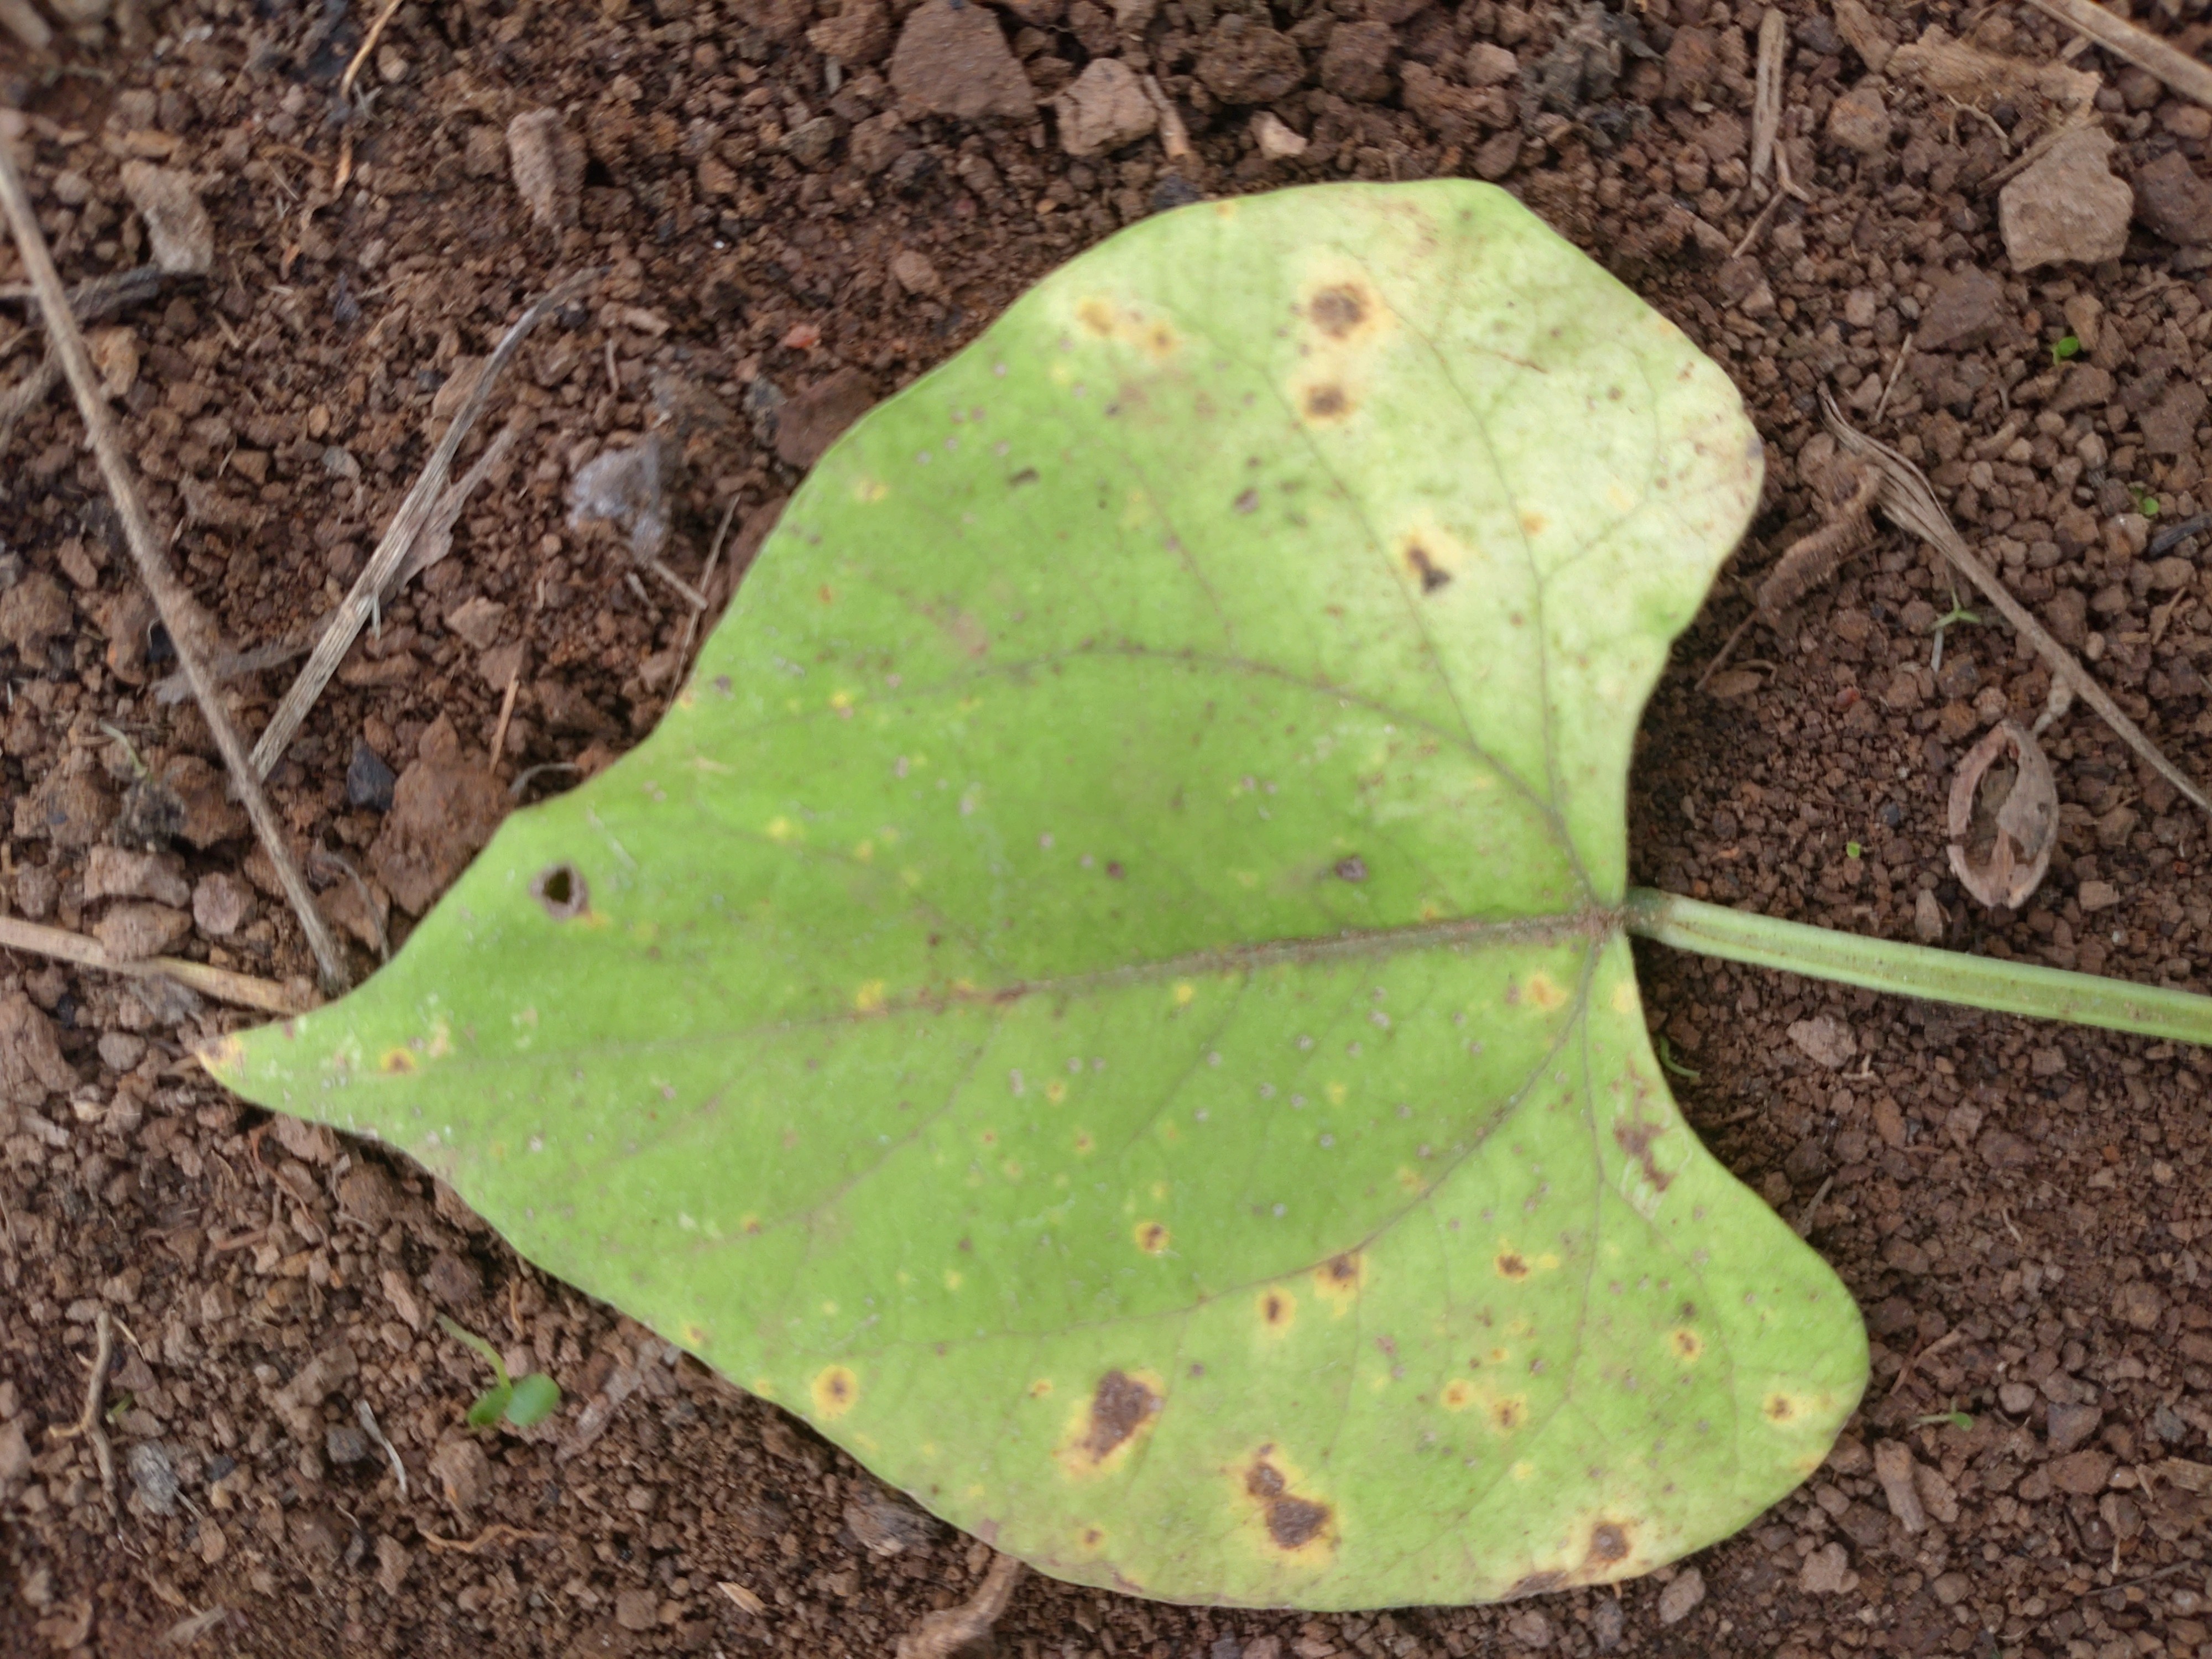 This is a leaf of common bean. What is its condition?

rust
